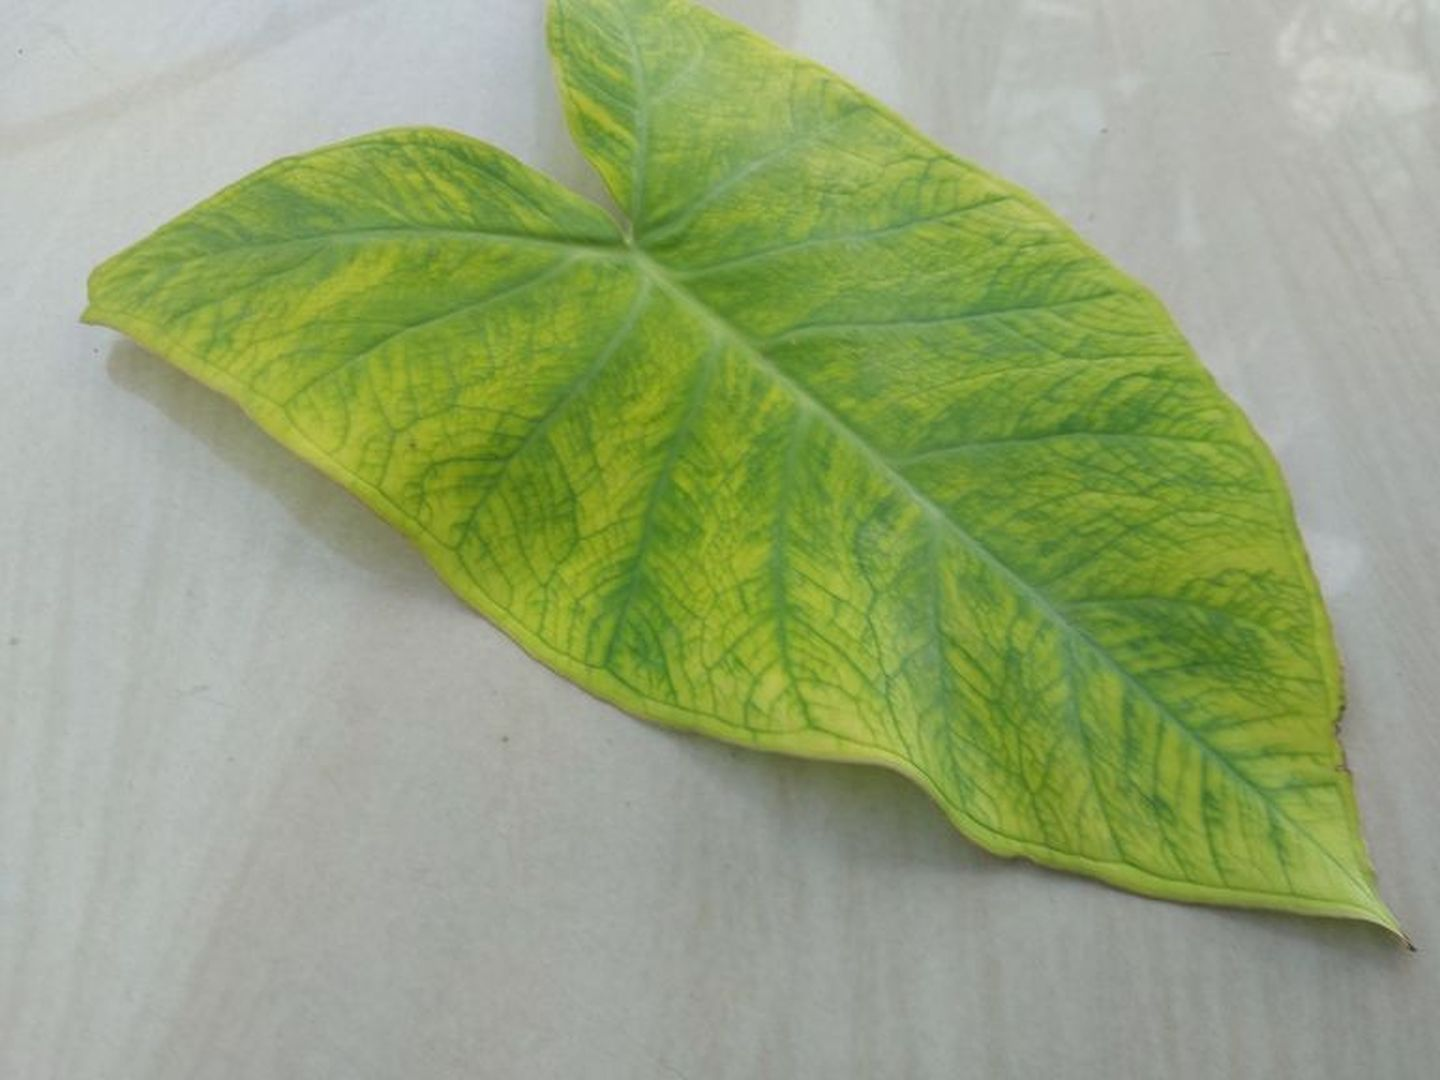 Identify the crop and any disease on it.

taro, mosaic
